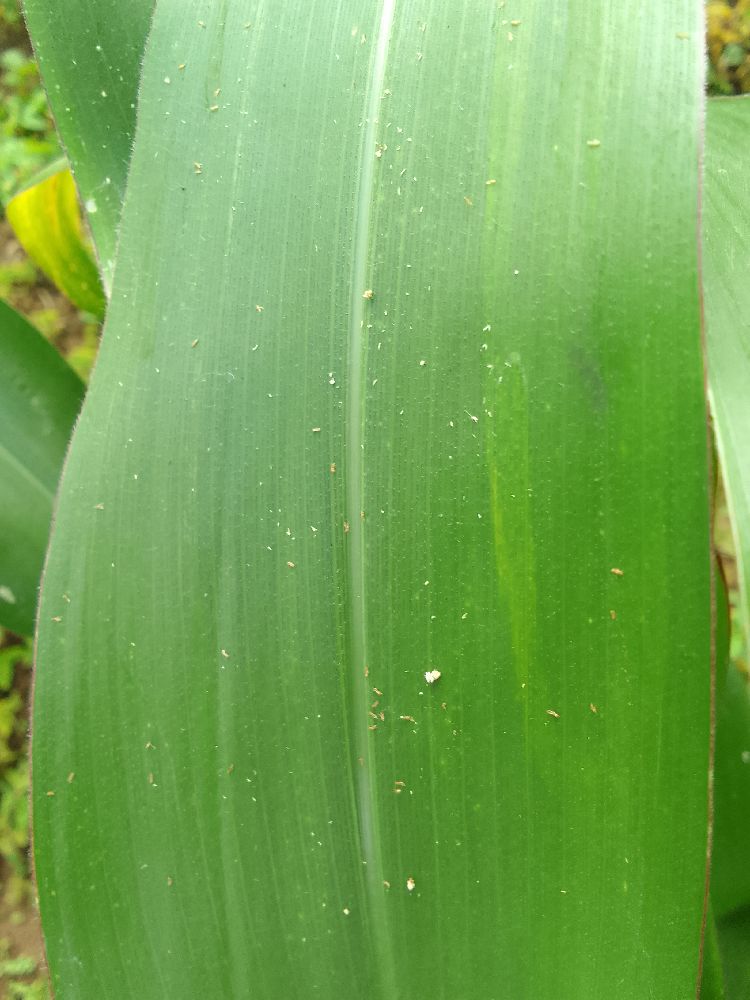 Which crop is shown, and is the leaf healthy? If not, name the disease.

maize, healthy
